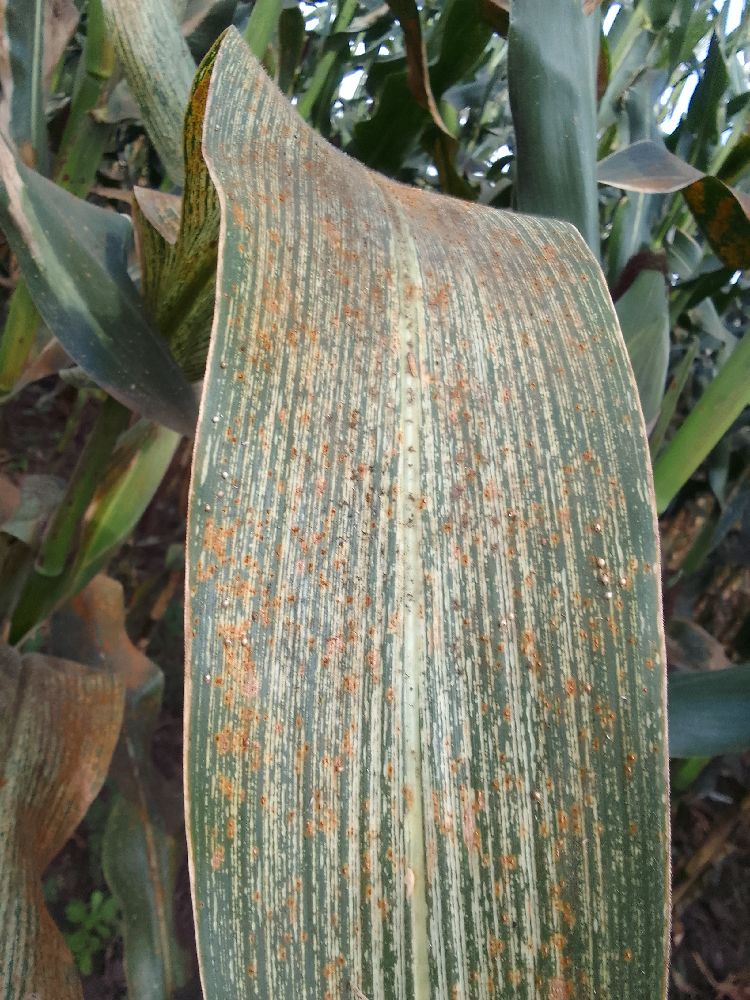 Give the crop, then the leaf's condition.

maize, maize streak virus
